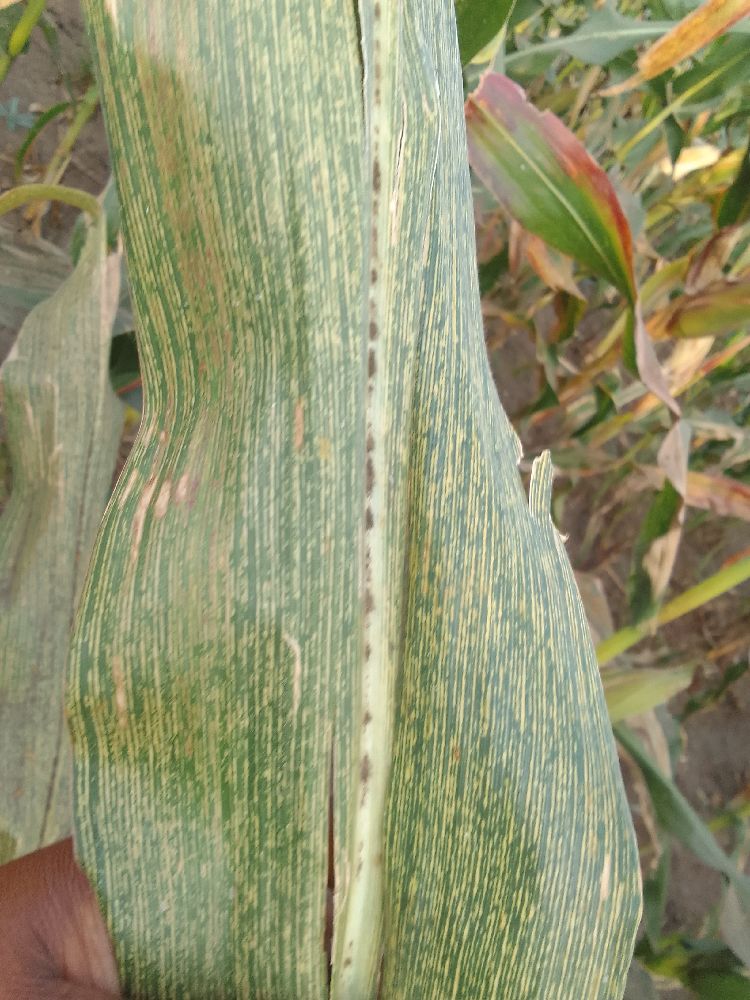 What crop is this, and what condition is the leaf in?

maize, maize streak virus
